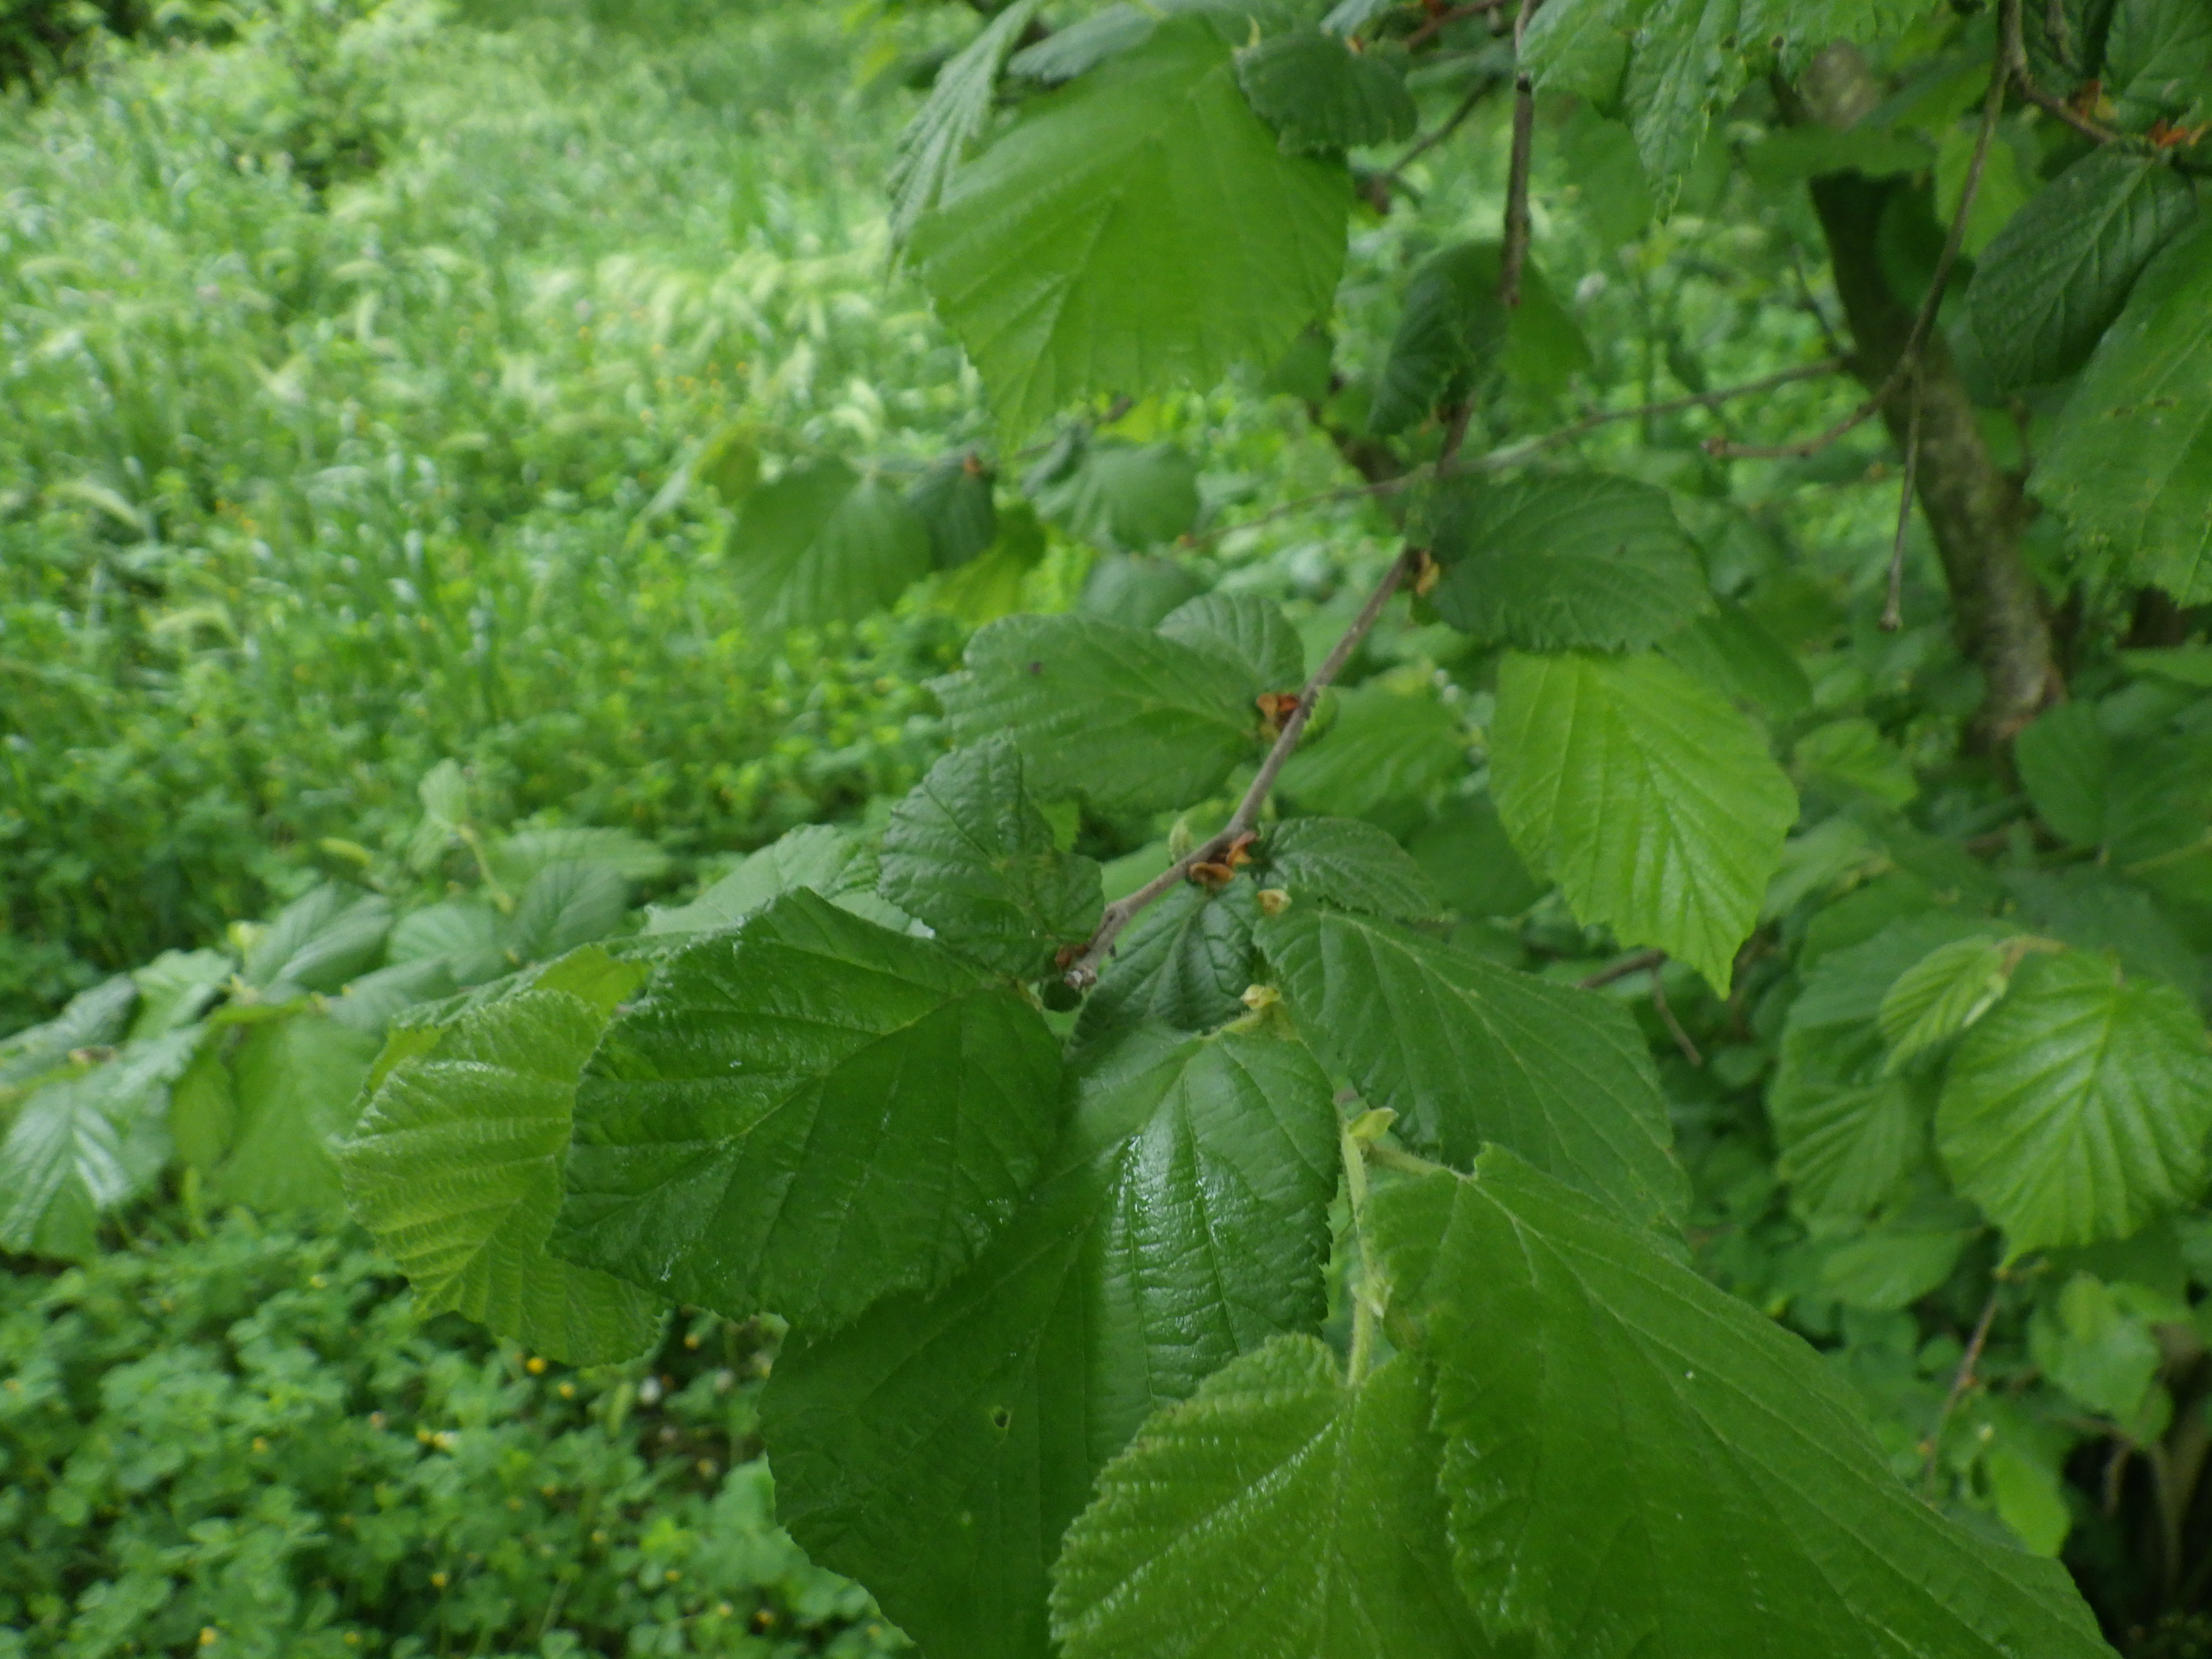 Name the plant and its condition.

hazel, phytophagous
